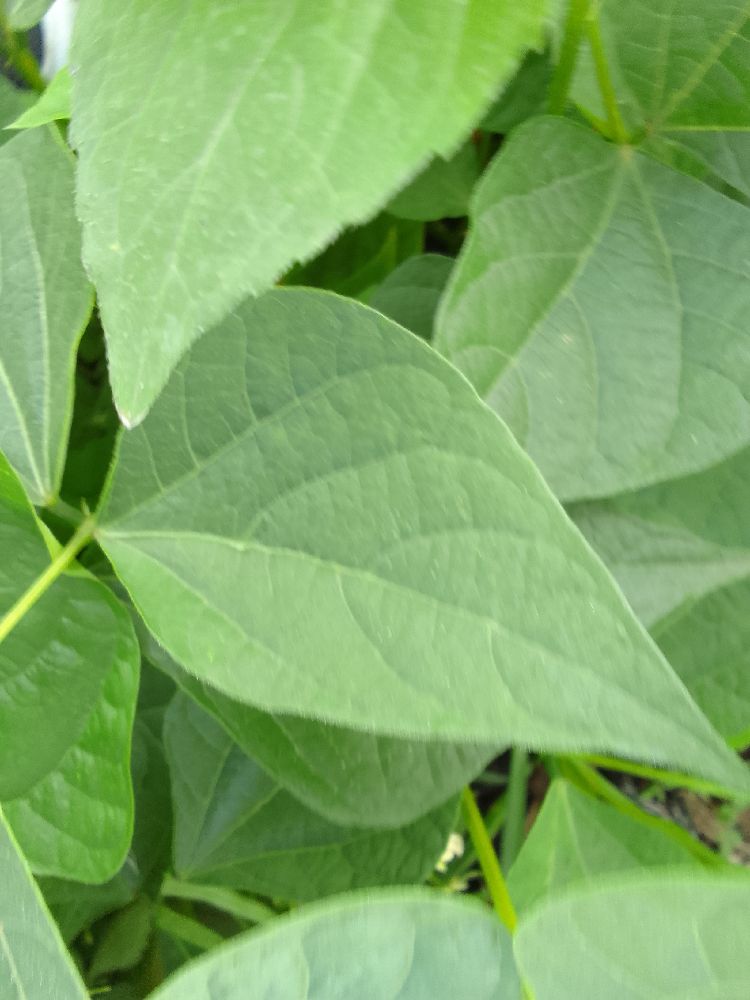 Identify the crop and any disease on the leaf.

common bean, healthy
